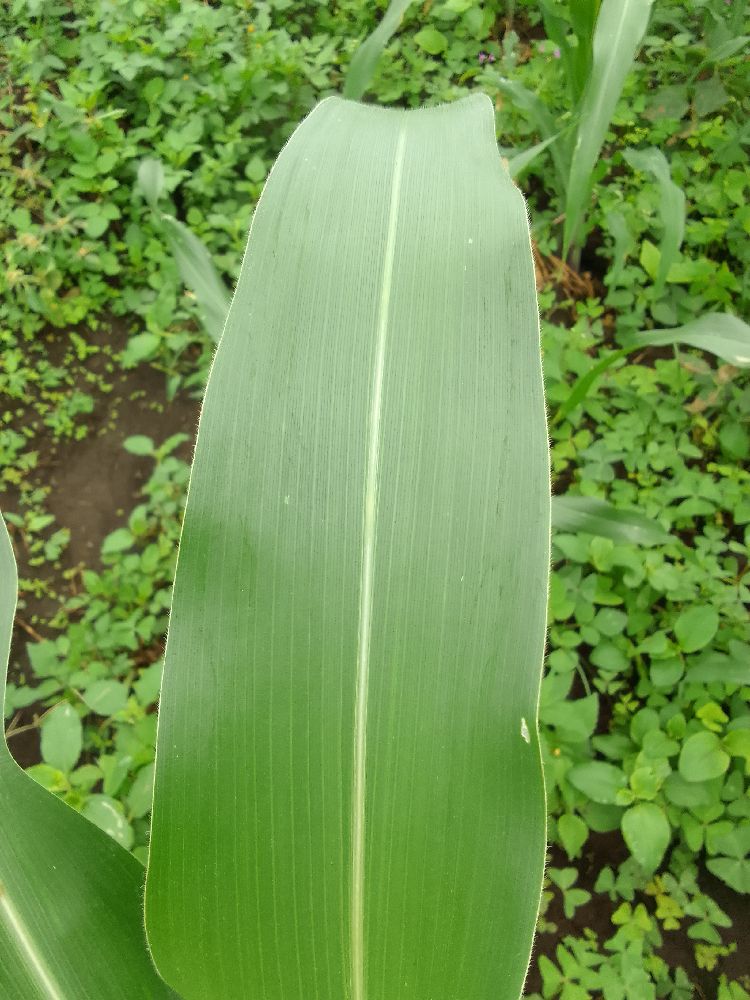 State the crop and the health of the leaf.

maize, healthy
